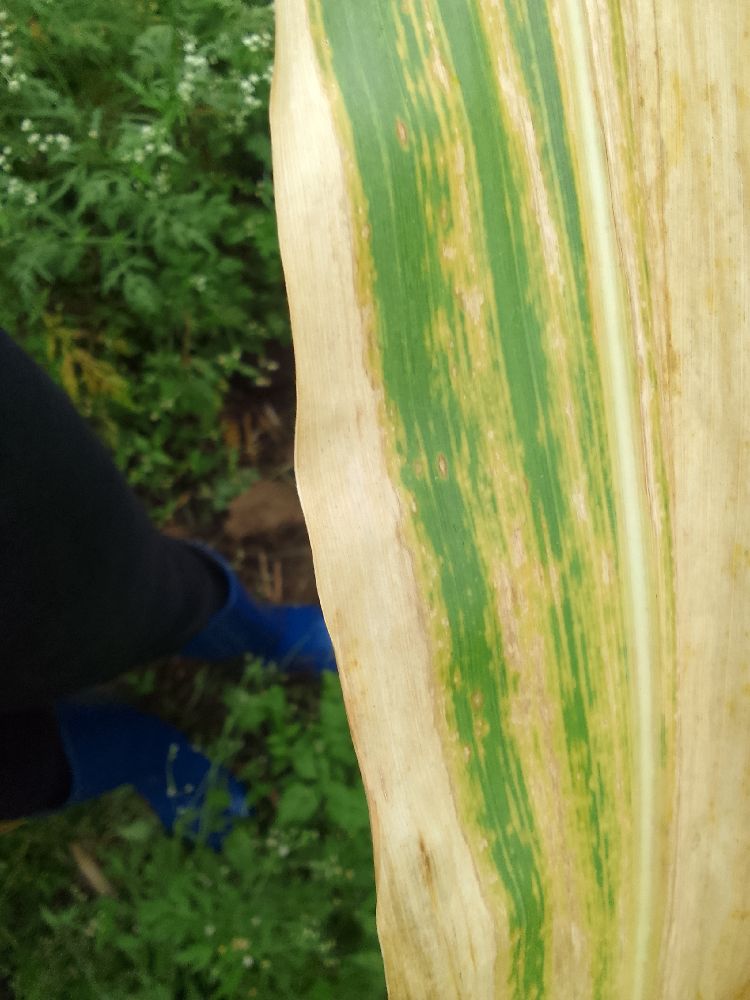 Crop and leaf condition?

maize, maize lethal necrosis
